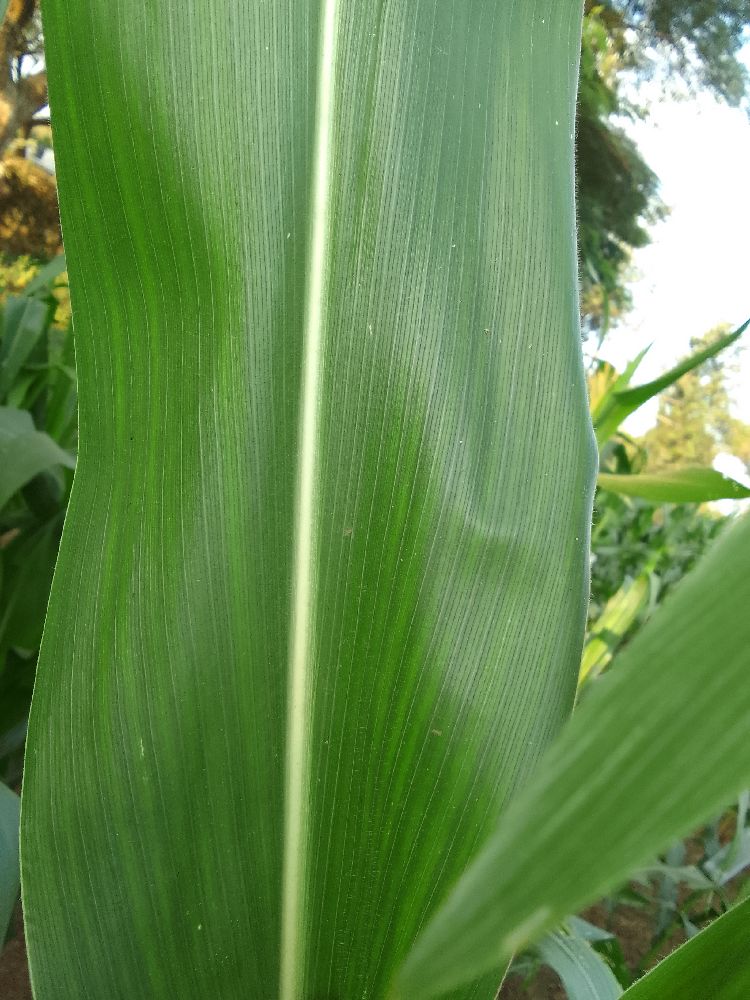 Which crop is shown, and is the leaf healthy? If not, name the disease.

maize, healthy
